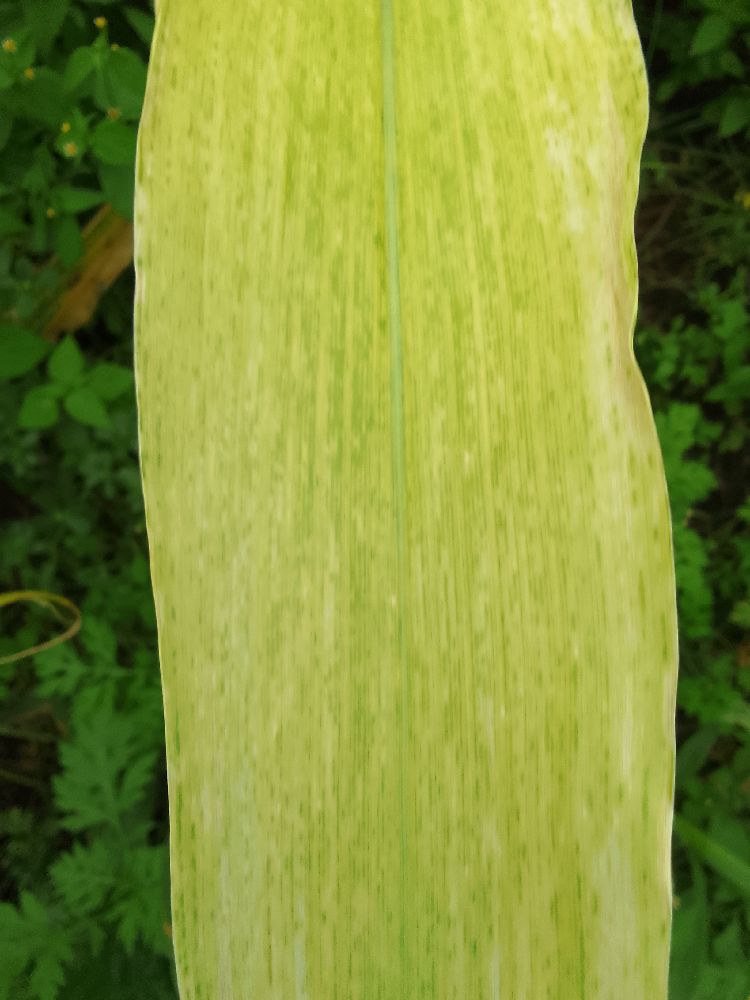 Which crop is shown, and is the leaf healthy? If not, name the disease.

maize, maize lethal necrosis
